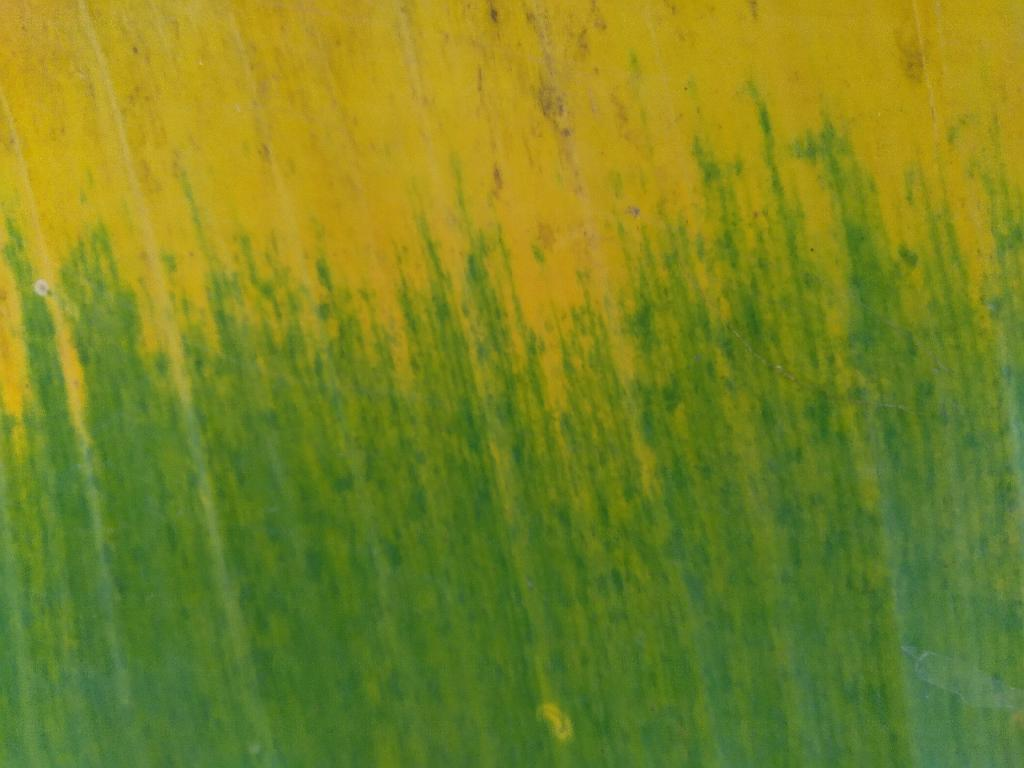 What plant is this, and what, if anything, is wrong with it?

banana, fusarium wilt race 1
